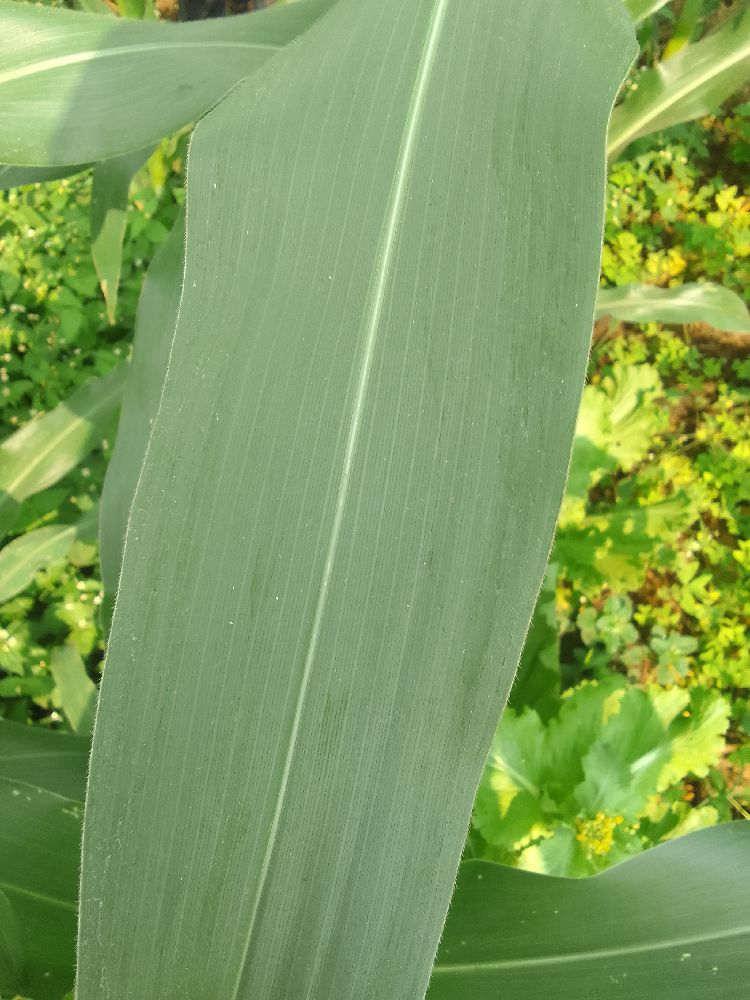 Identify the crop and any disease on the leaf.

maize, healthy
